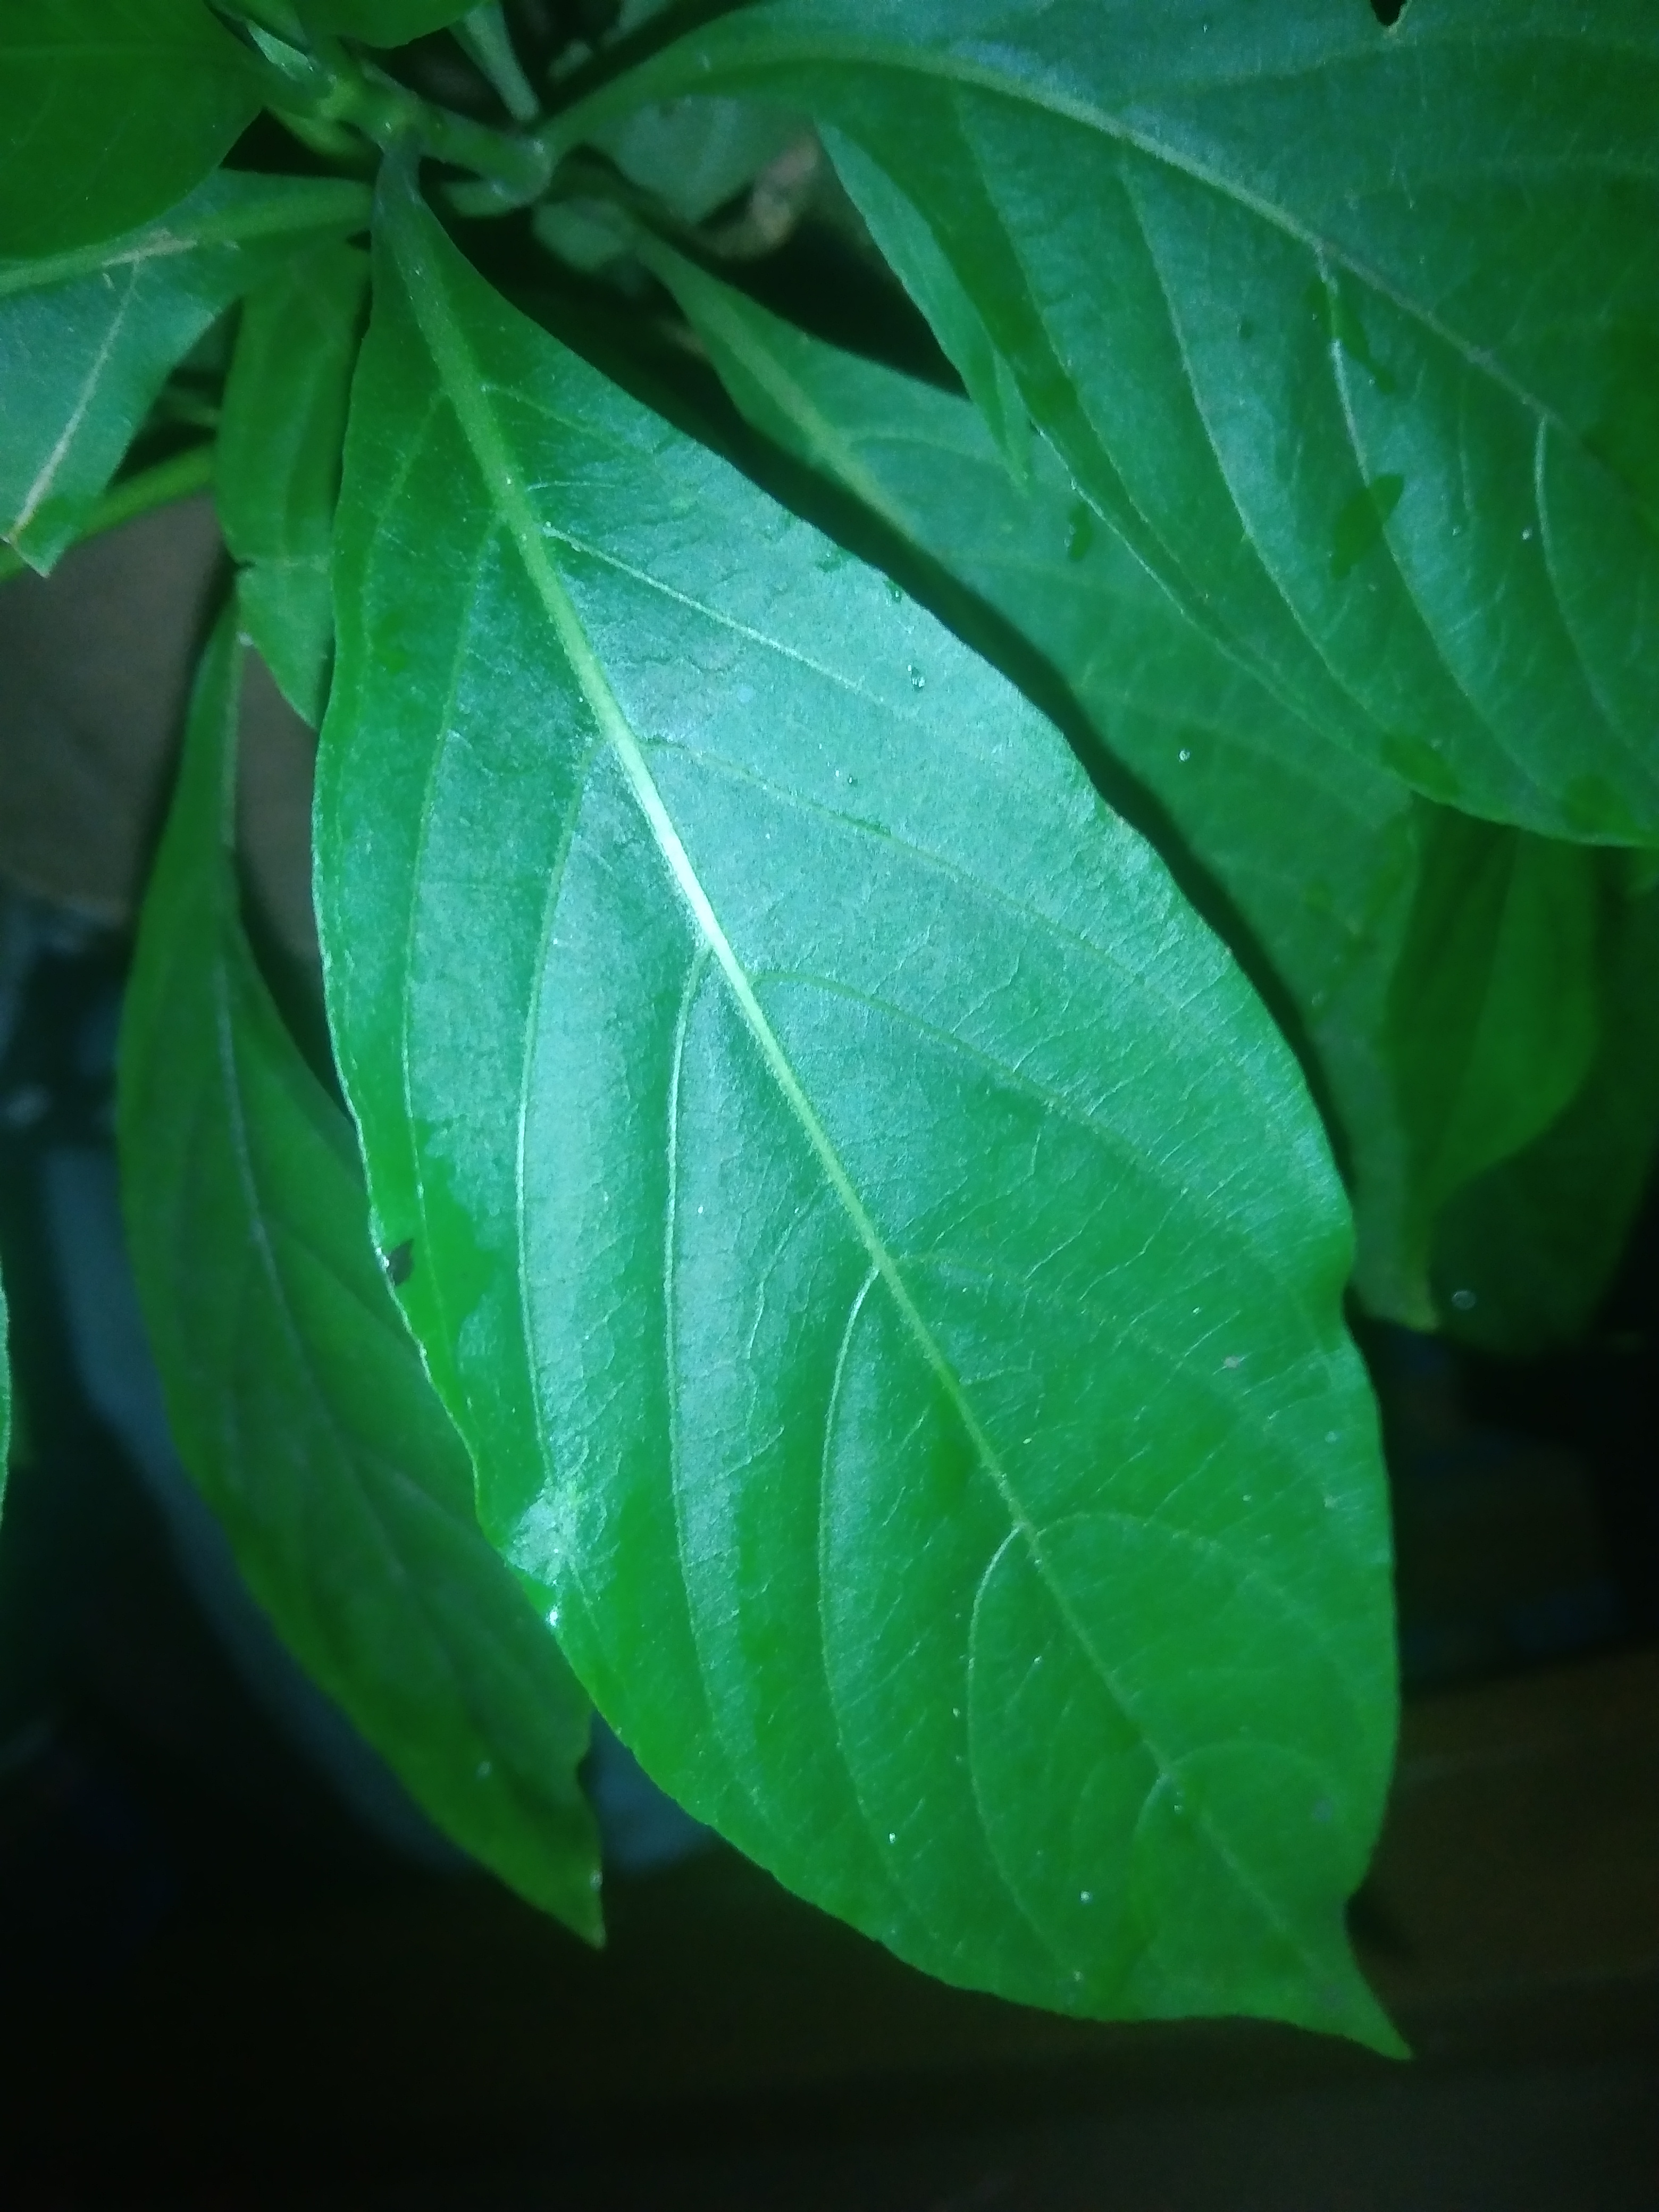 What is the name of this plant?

vasaka
